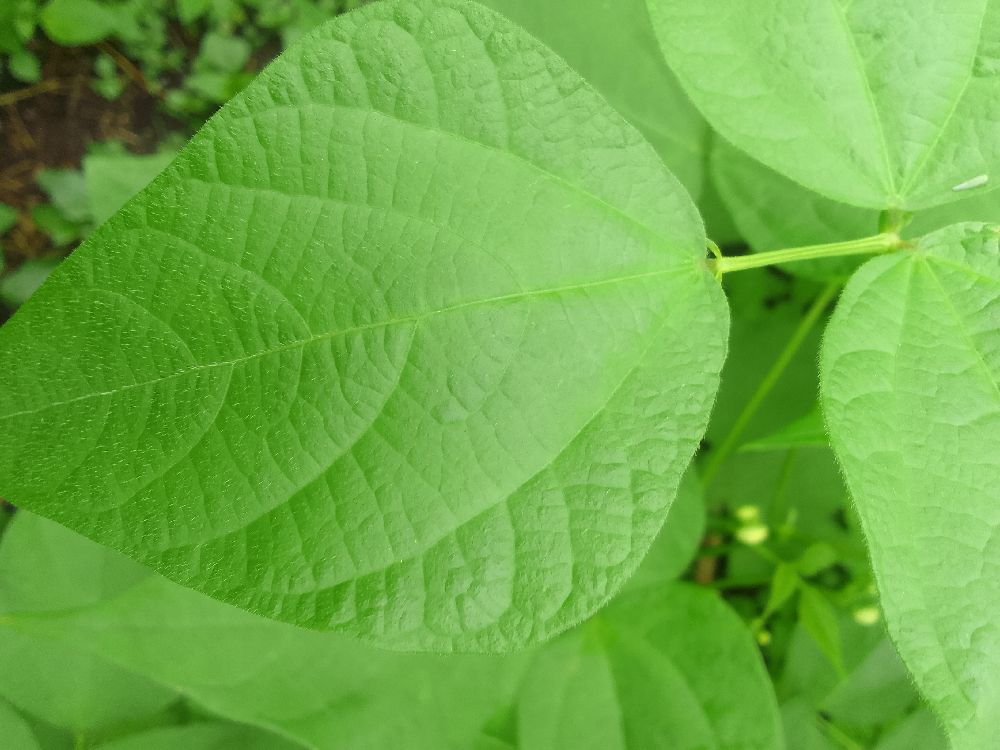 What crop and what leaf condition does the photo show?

common bean, healthy
